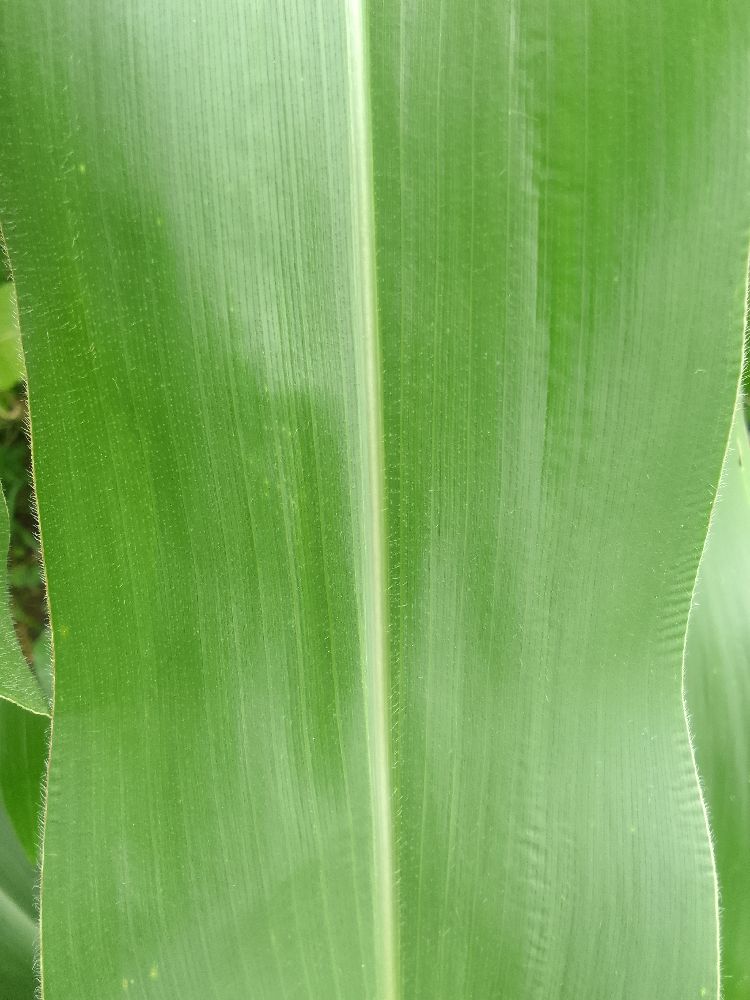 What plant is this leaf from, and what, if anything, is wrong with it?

maize, healthy
